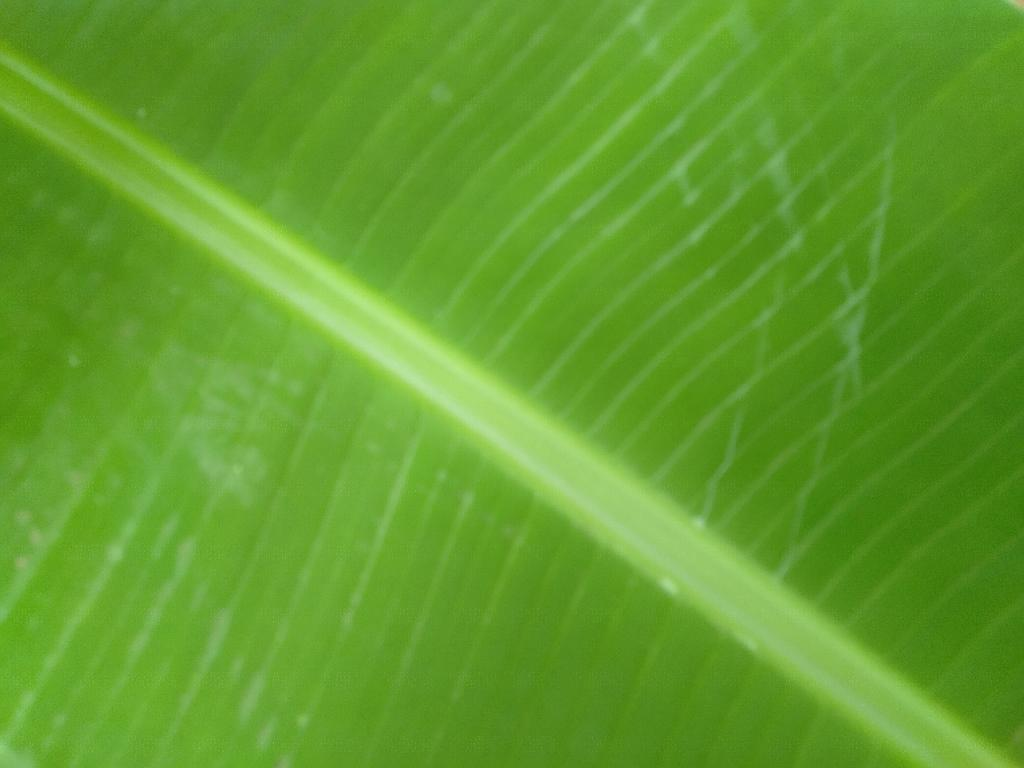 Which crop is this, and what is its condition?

banana, healthy
